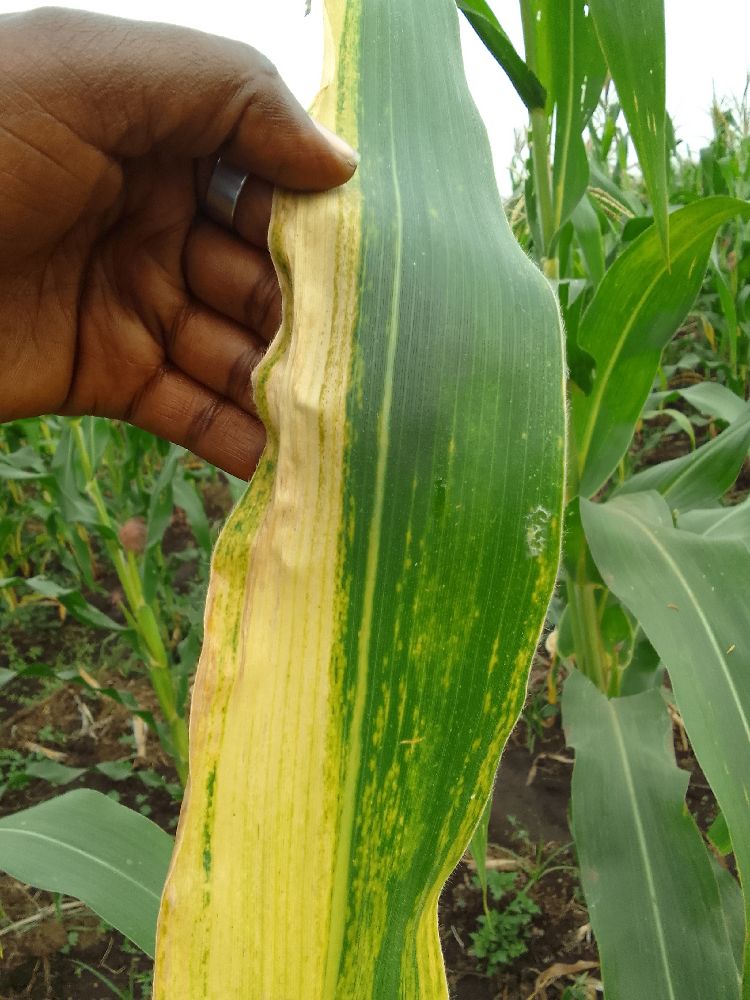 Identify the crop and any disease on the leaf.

maize, maize lethal necrosis
